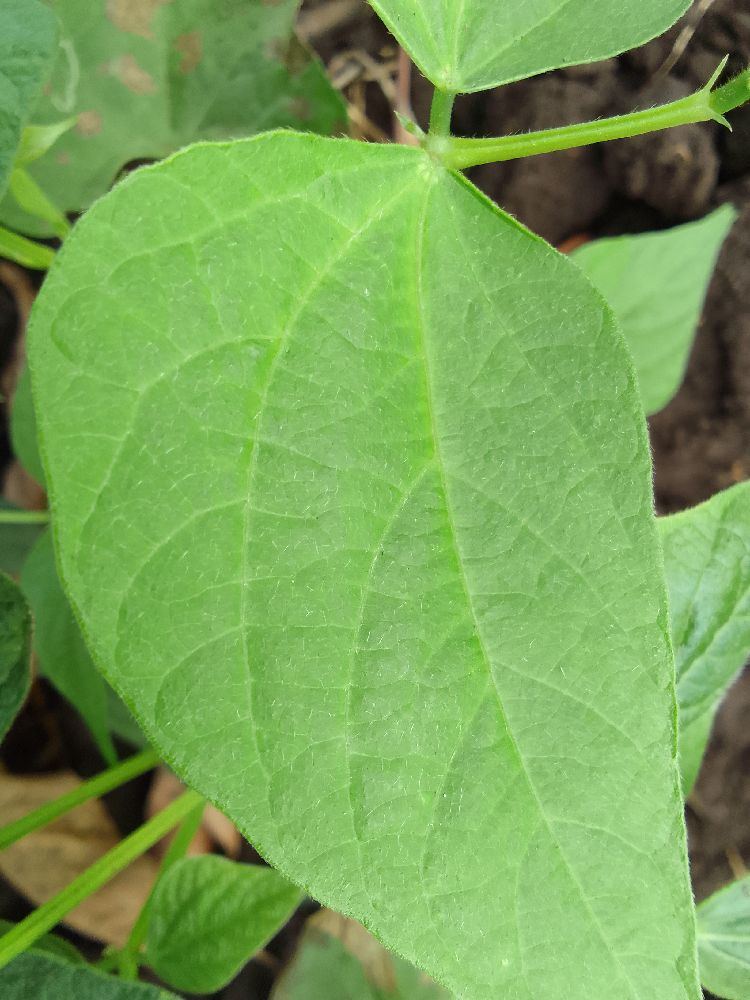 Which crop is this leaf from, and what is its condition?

common bean, healthy
